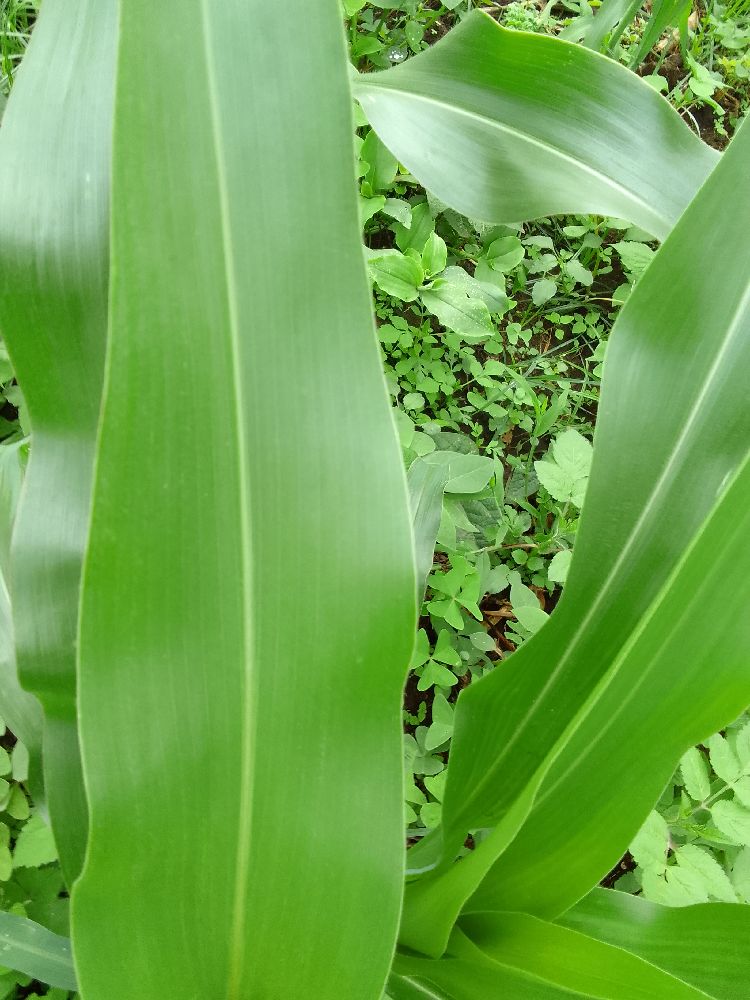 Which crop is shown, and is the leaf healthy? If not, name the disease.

maize, healthy
